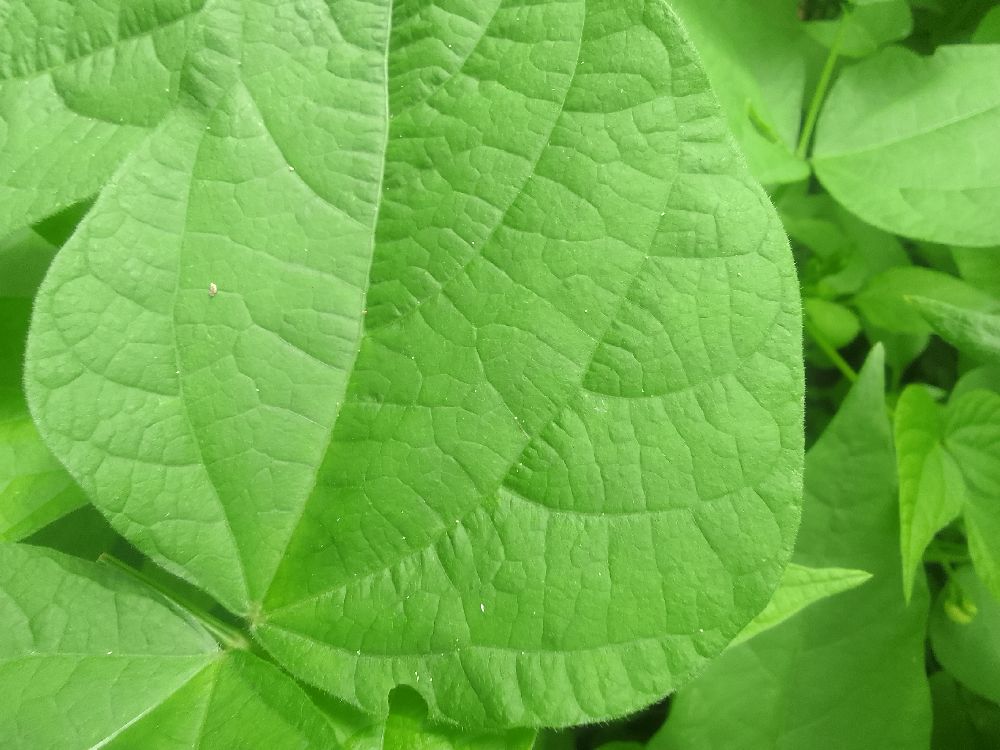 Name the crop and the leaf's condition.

common bean, healthy
